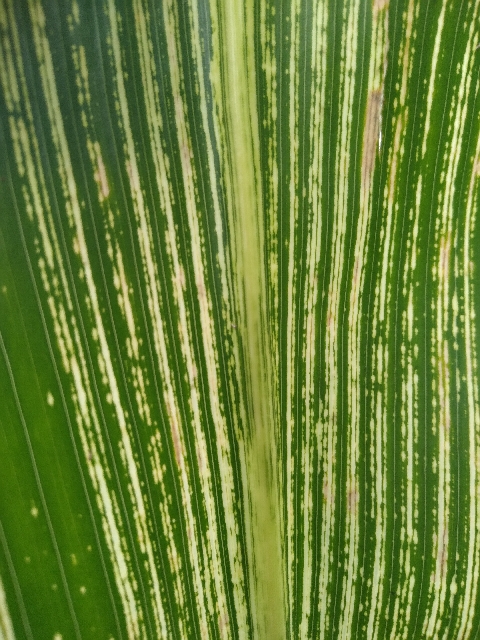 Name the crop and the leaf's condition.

maize, maize streak virus
